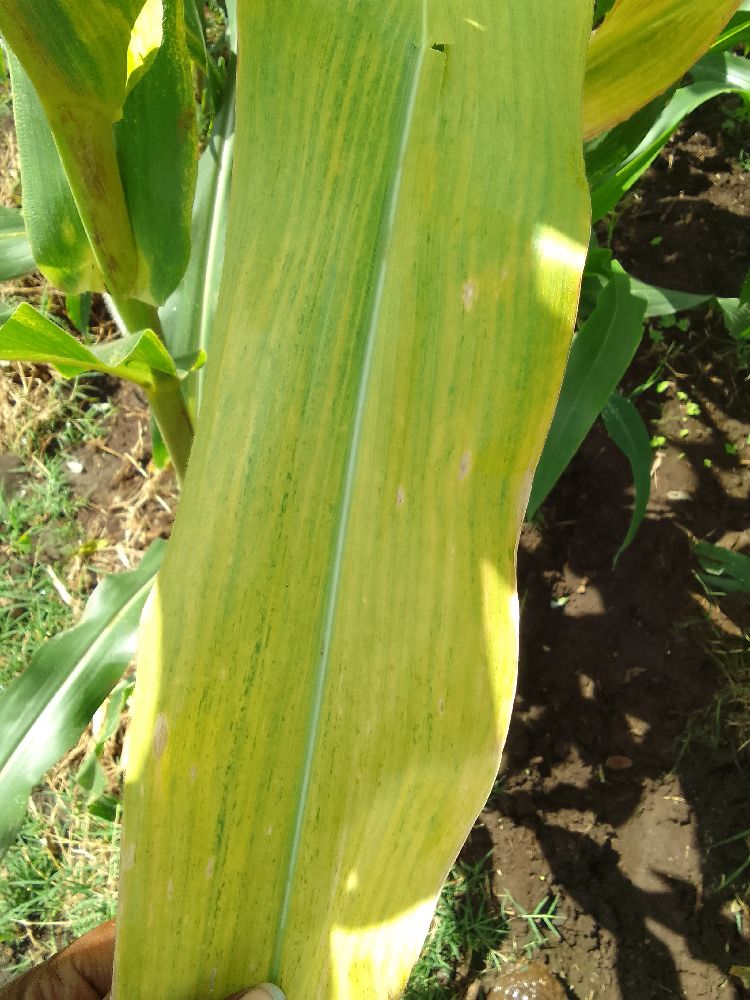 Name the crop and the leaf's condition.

maize, maize lethal necrosis
